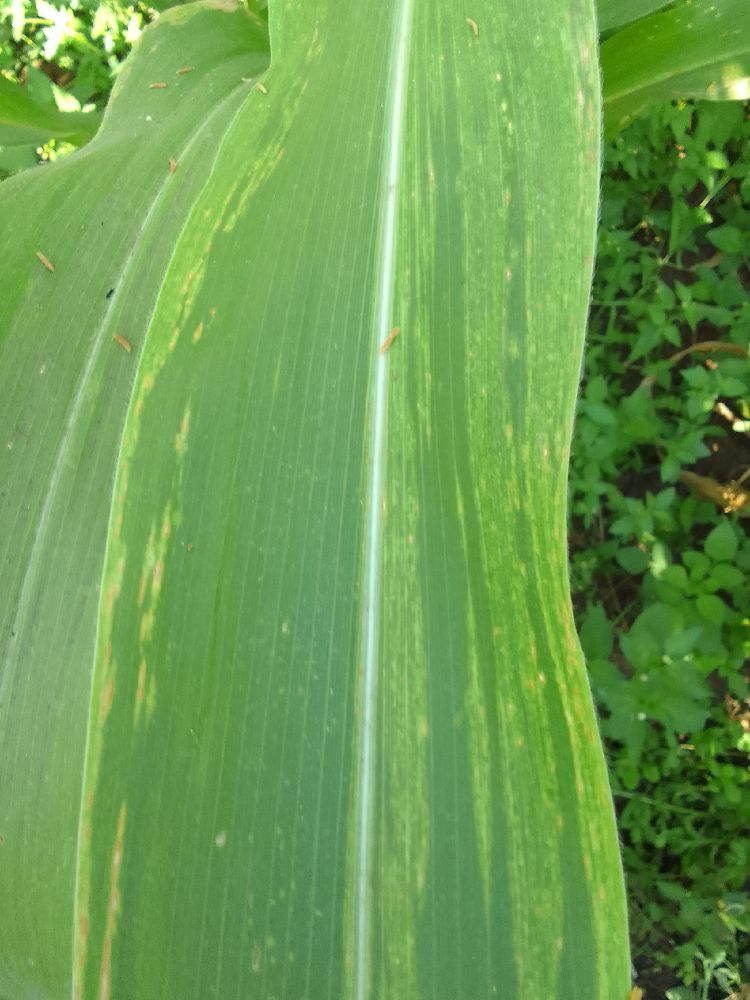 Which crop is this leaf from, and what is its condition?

maize, maize lethal necrosis
